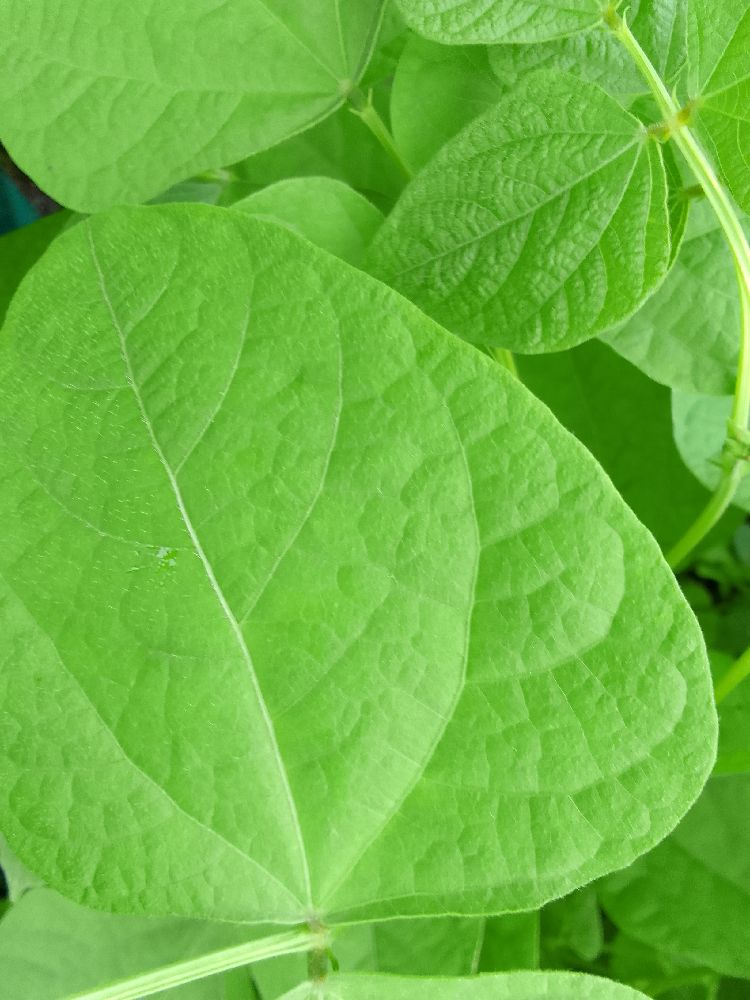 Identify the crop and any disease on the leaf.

common bean, healthy
